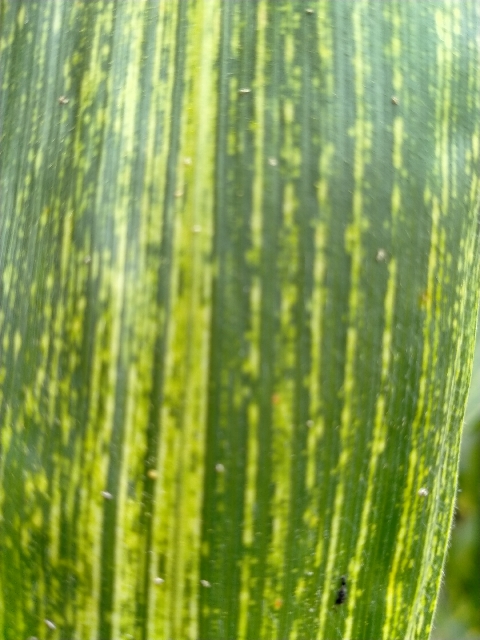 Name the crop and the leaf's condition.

maize, maize streak virus
